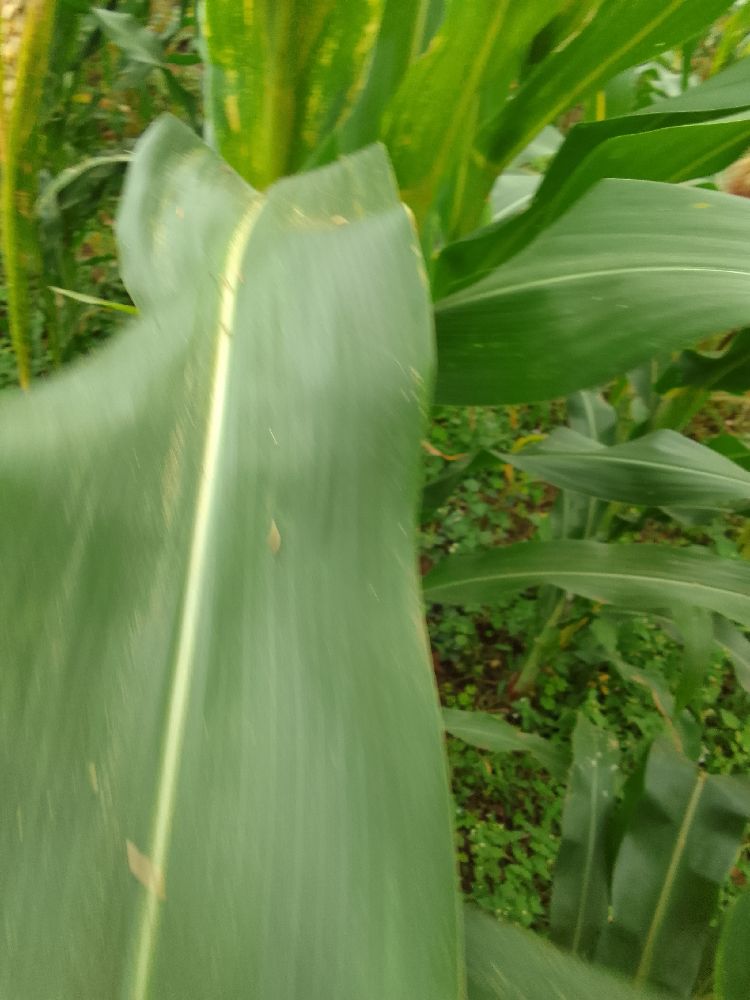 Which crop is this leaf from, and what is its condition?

maize, healthy
